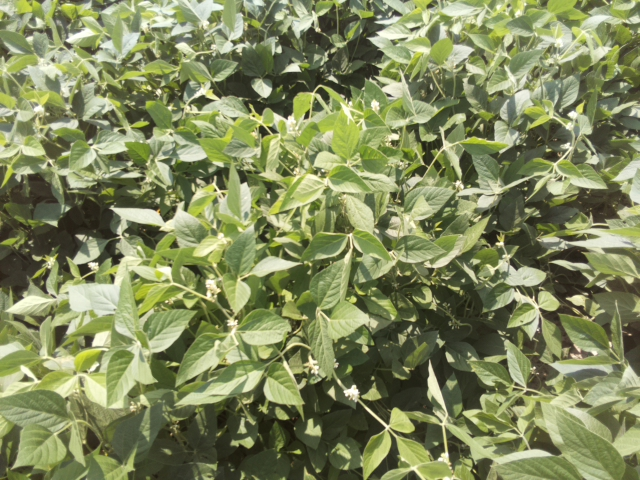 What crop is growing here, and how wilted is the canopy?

soybean, leaves with no wilting
